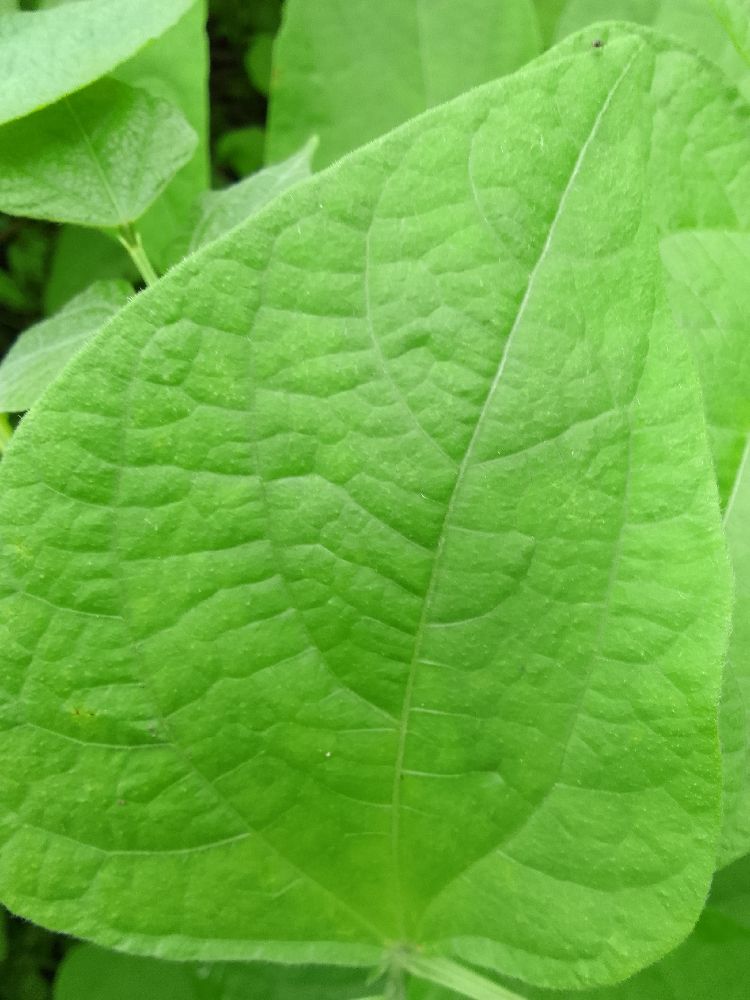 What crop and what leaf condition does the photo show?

common bean, healthy
